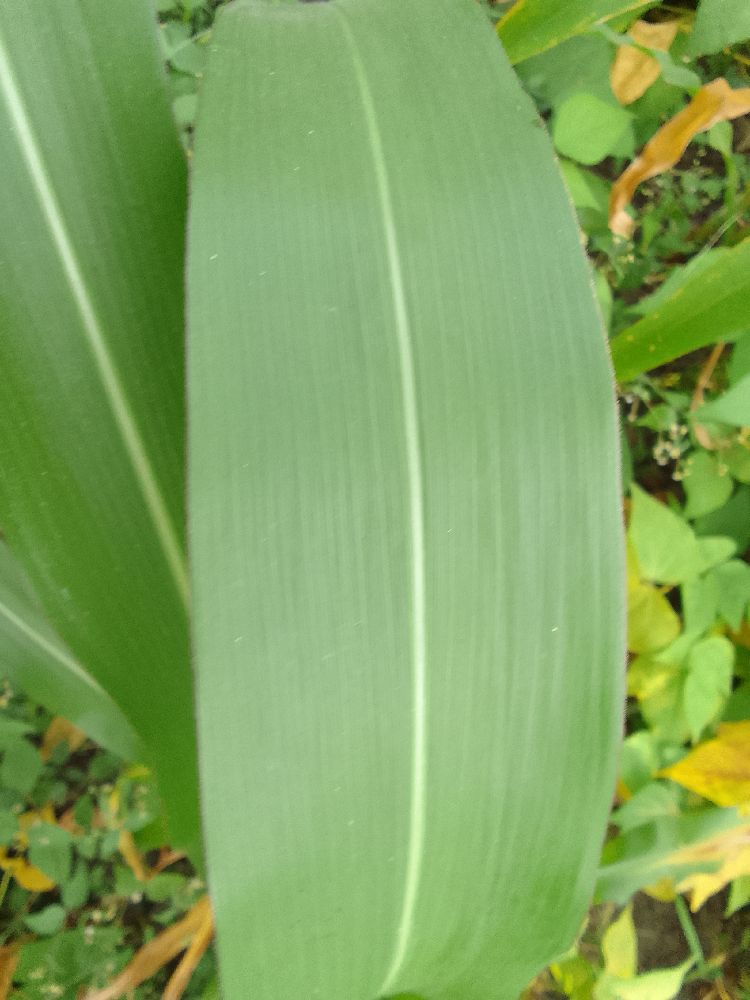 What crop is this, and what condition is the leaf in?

maize, healthy
